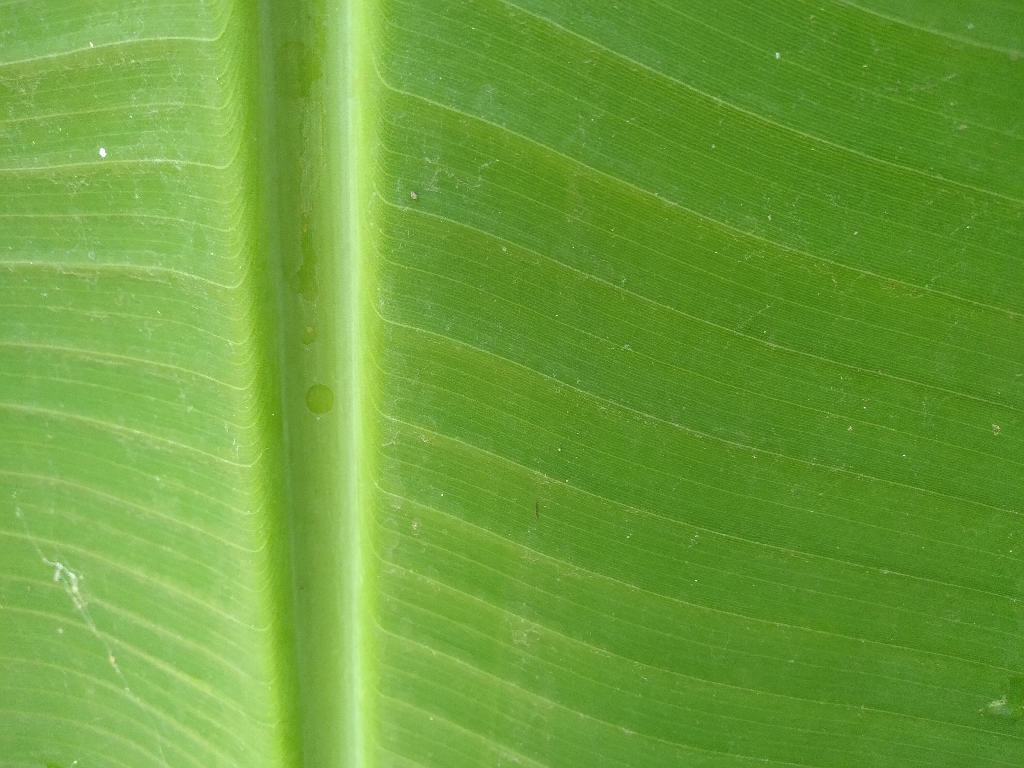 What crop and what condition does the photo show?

banana, healthy
